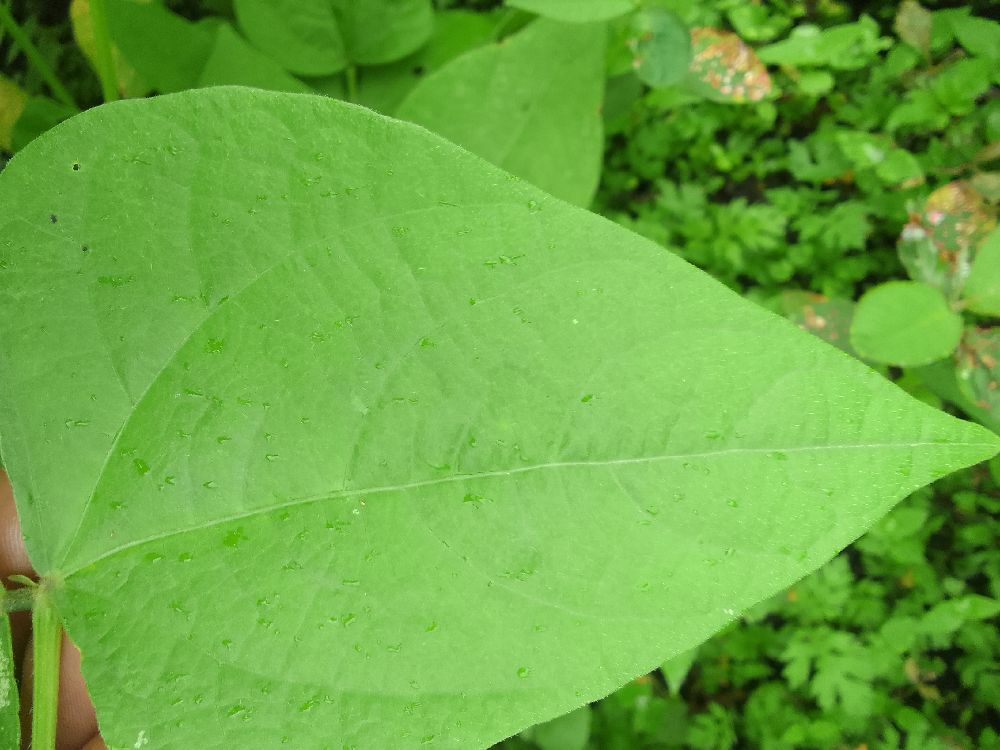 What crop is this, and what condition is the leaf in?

common bean, healthy
